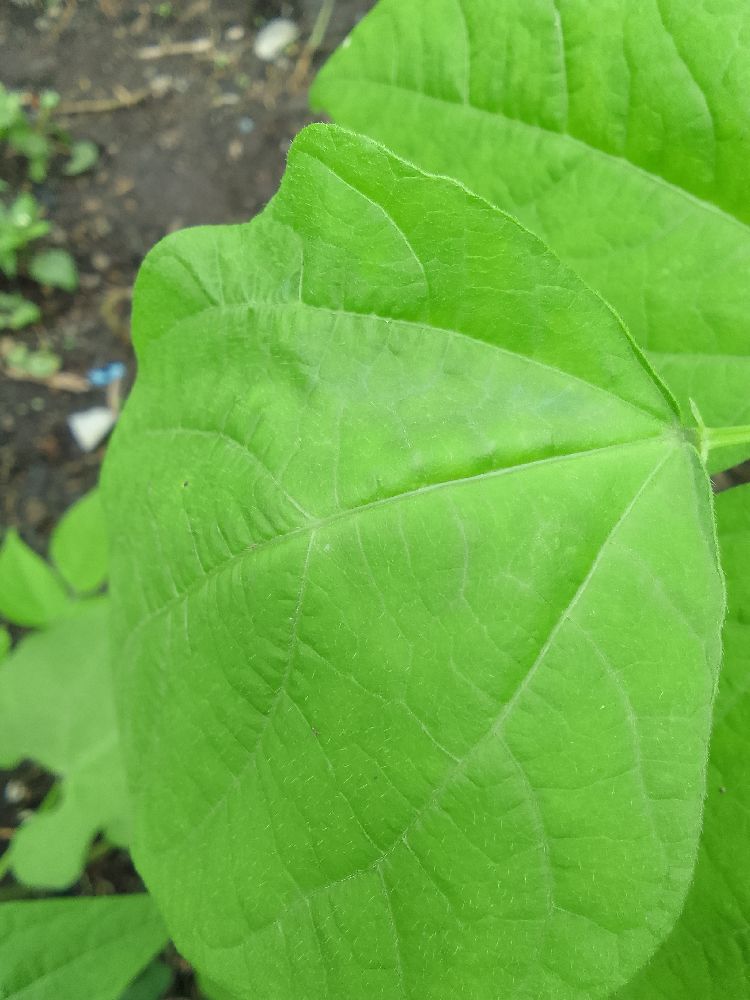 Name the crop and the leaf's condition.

common bean, healthy
